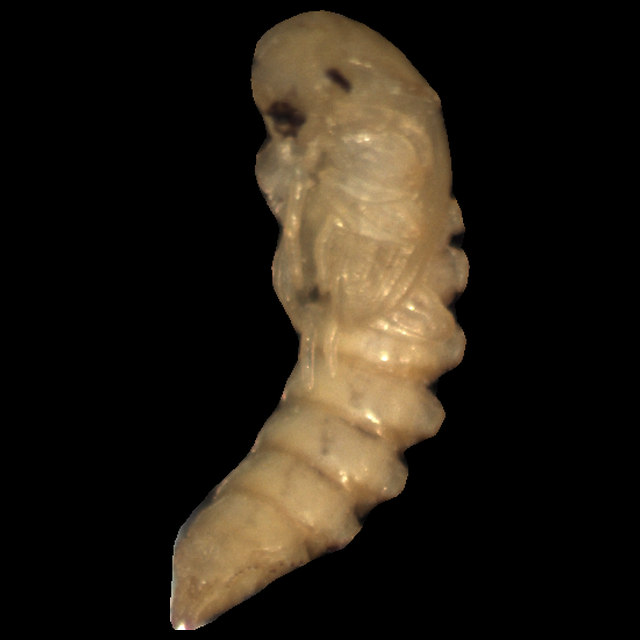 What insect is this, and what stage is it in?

mealworm pupa
